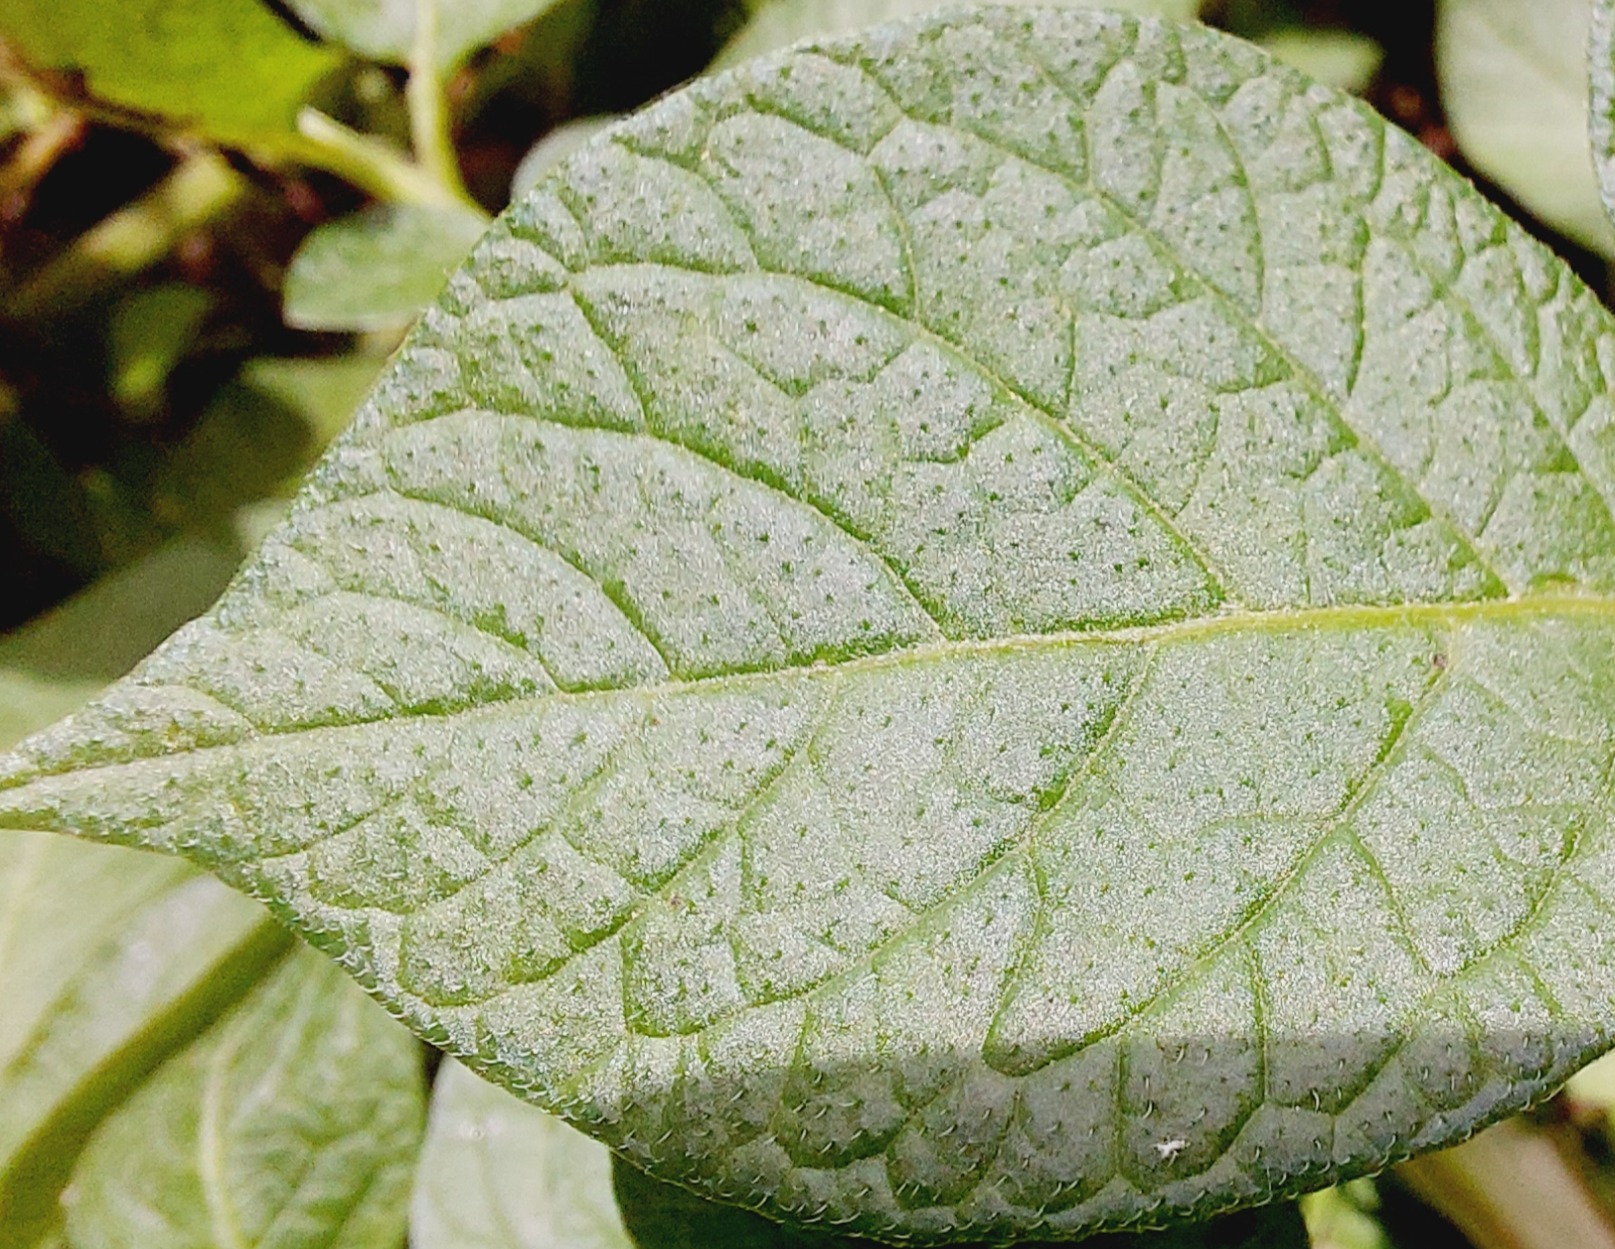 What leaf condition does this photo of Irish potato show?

healthy
